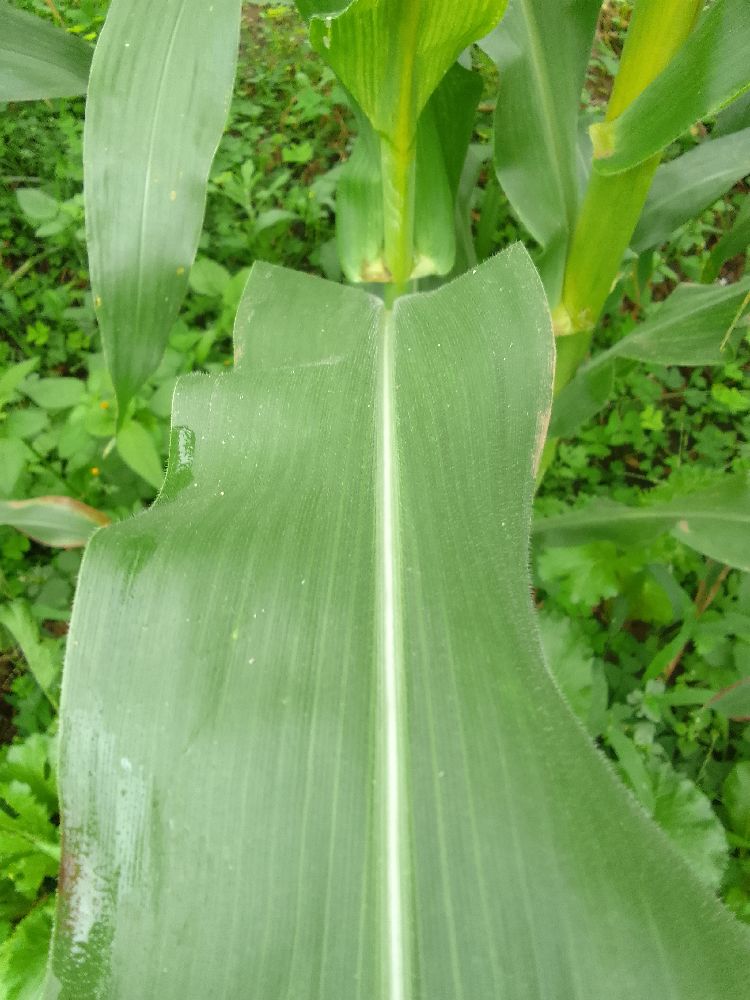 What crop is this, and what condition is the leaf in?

maize, healthy
